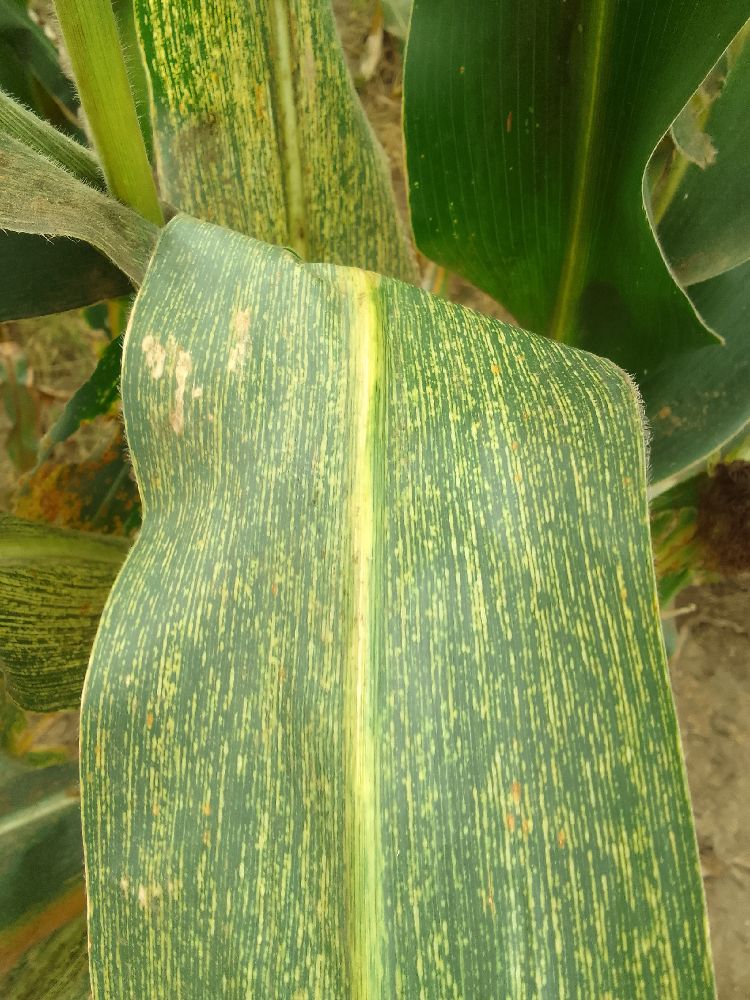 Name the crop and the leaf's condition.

maize, maize streak virus
